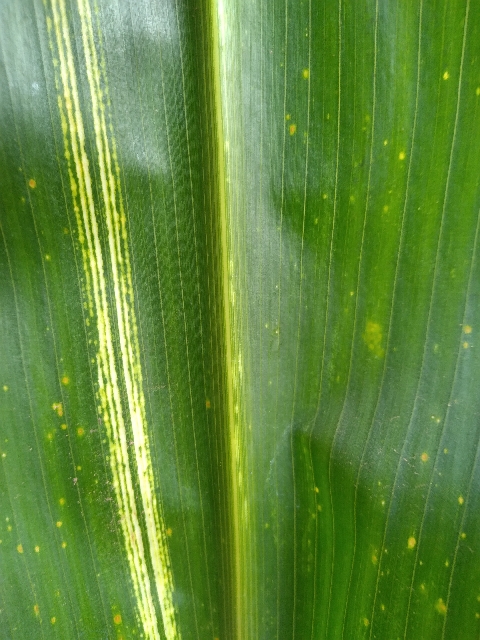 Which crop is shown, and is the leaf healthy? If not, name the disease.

maize, maize streak virus
